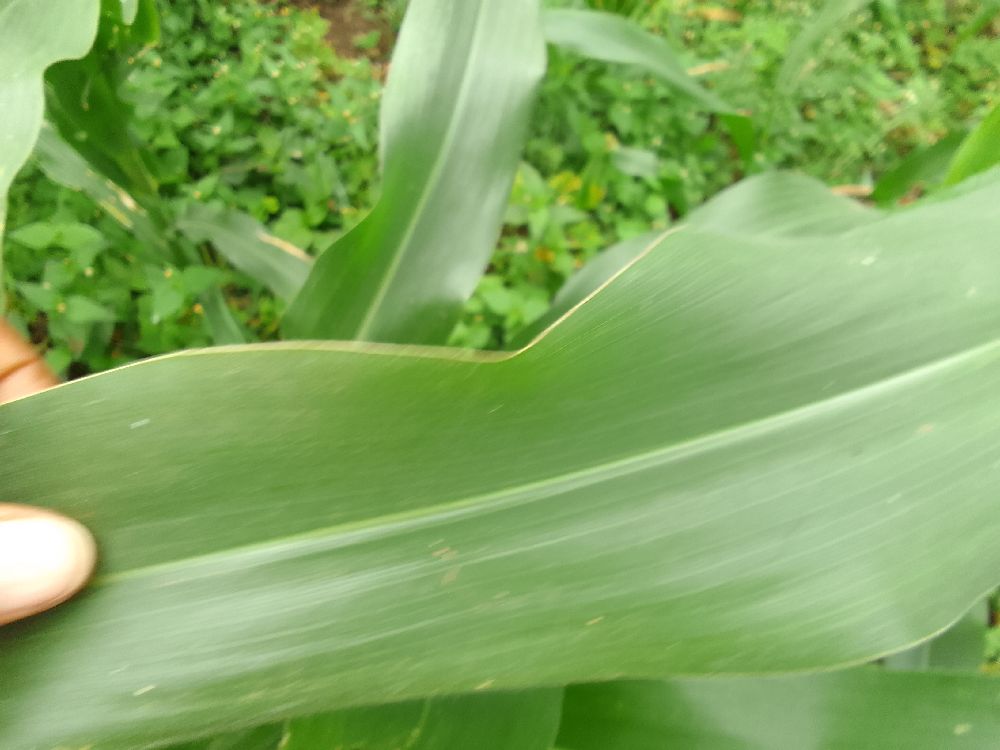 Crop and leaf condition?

maize, healthy
